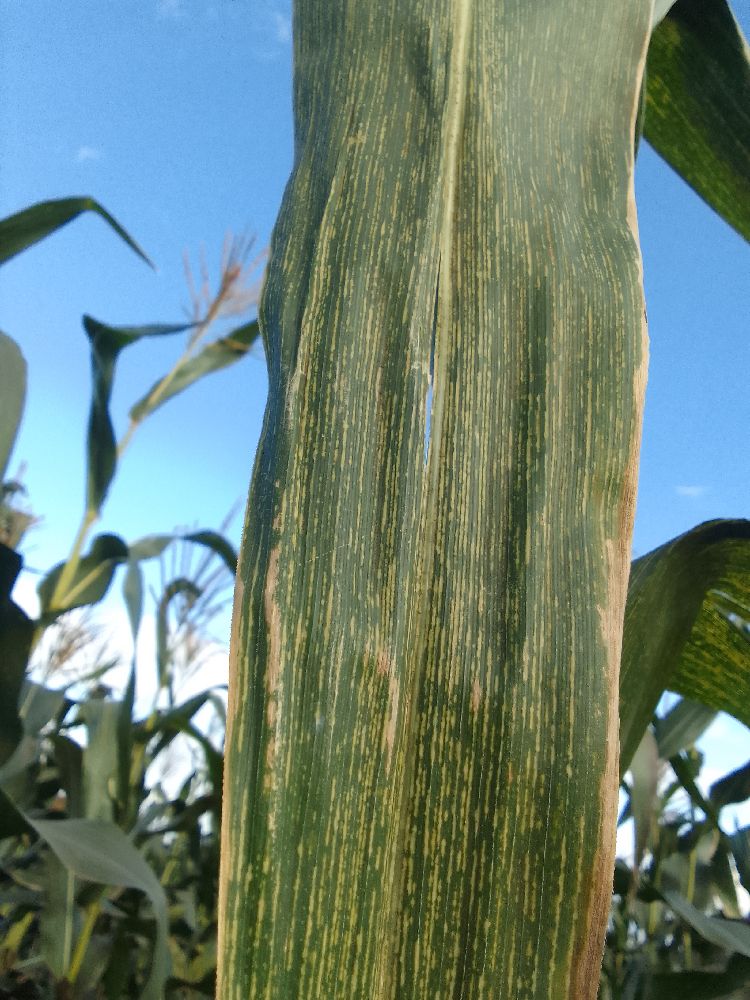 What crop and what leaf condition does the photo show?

maize, maize streak virus
